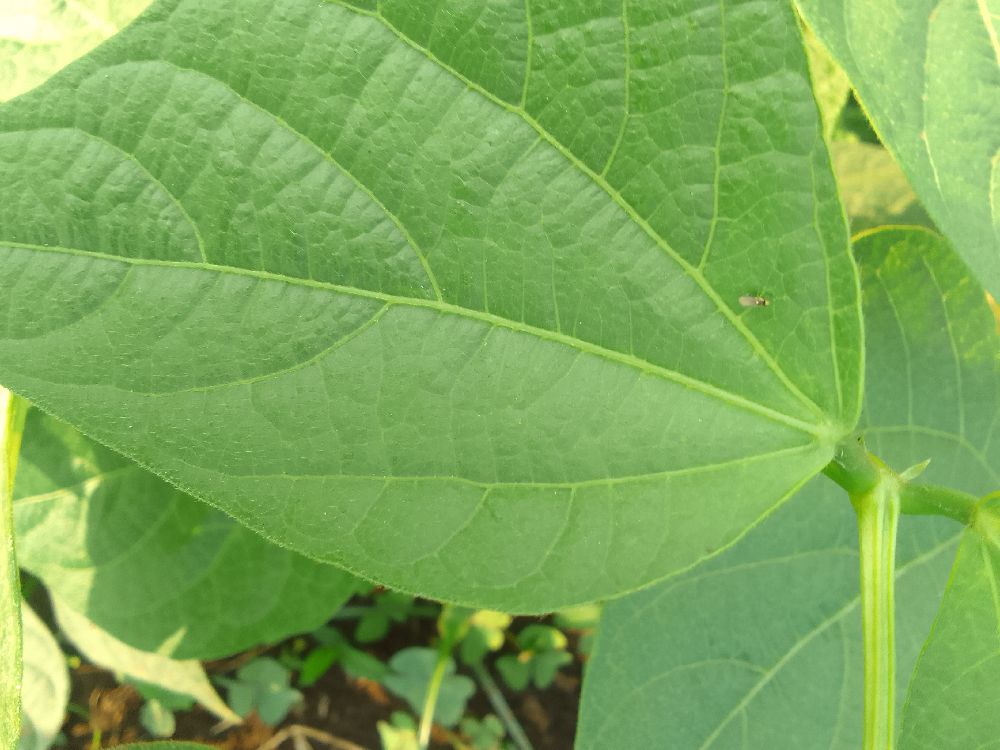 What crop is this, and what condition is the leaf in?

common bean, healthy
